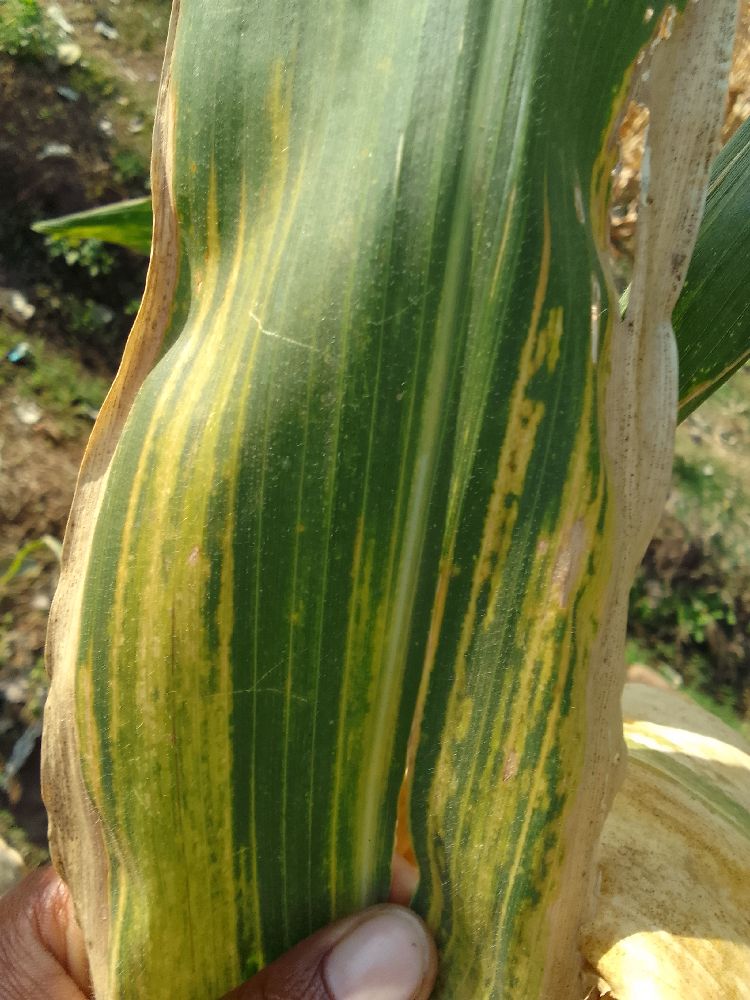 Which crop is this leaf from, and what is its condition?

maize, maize lethal necrosis
